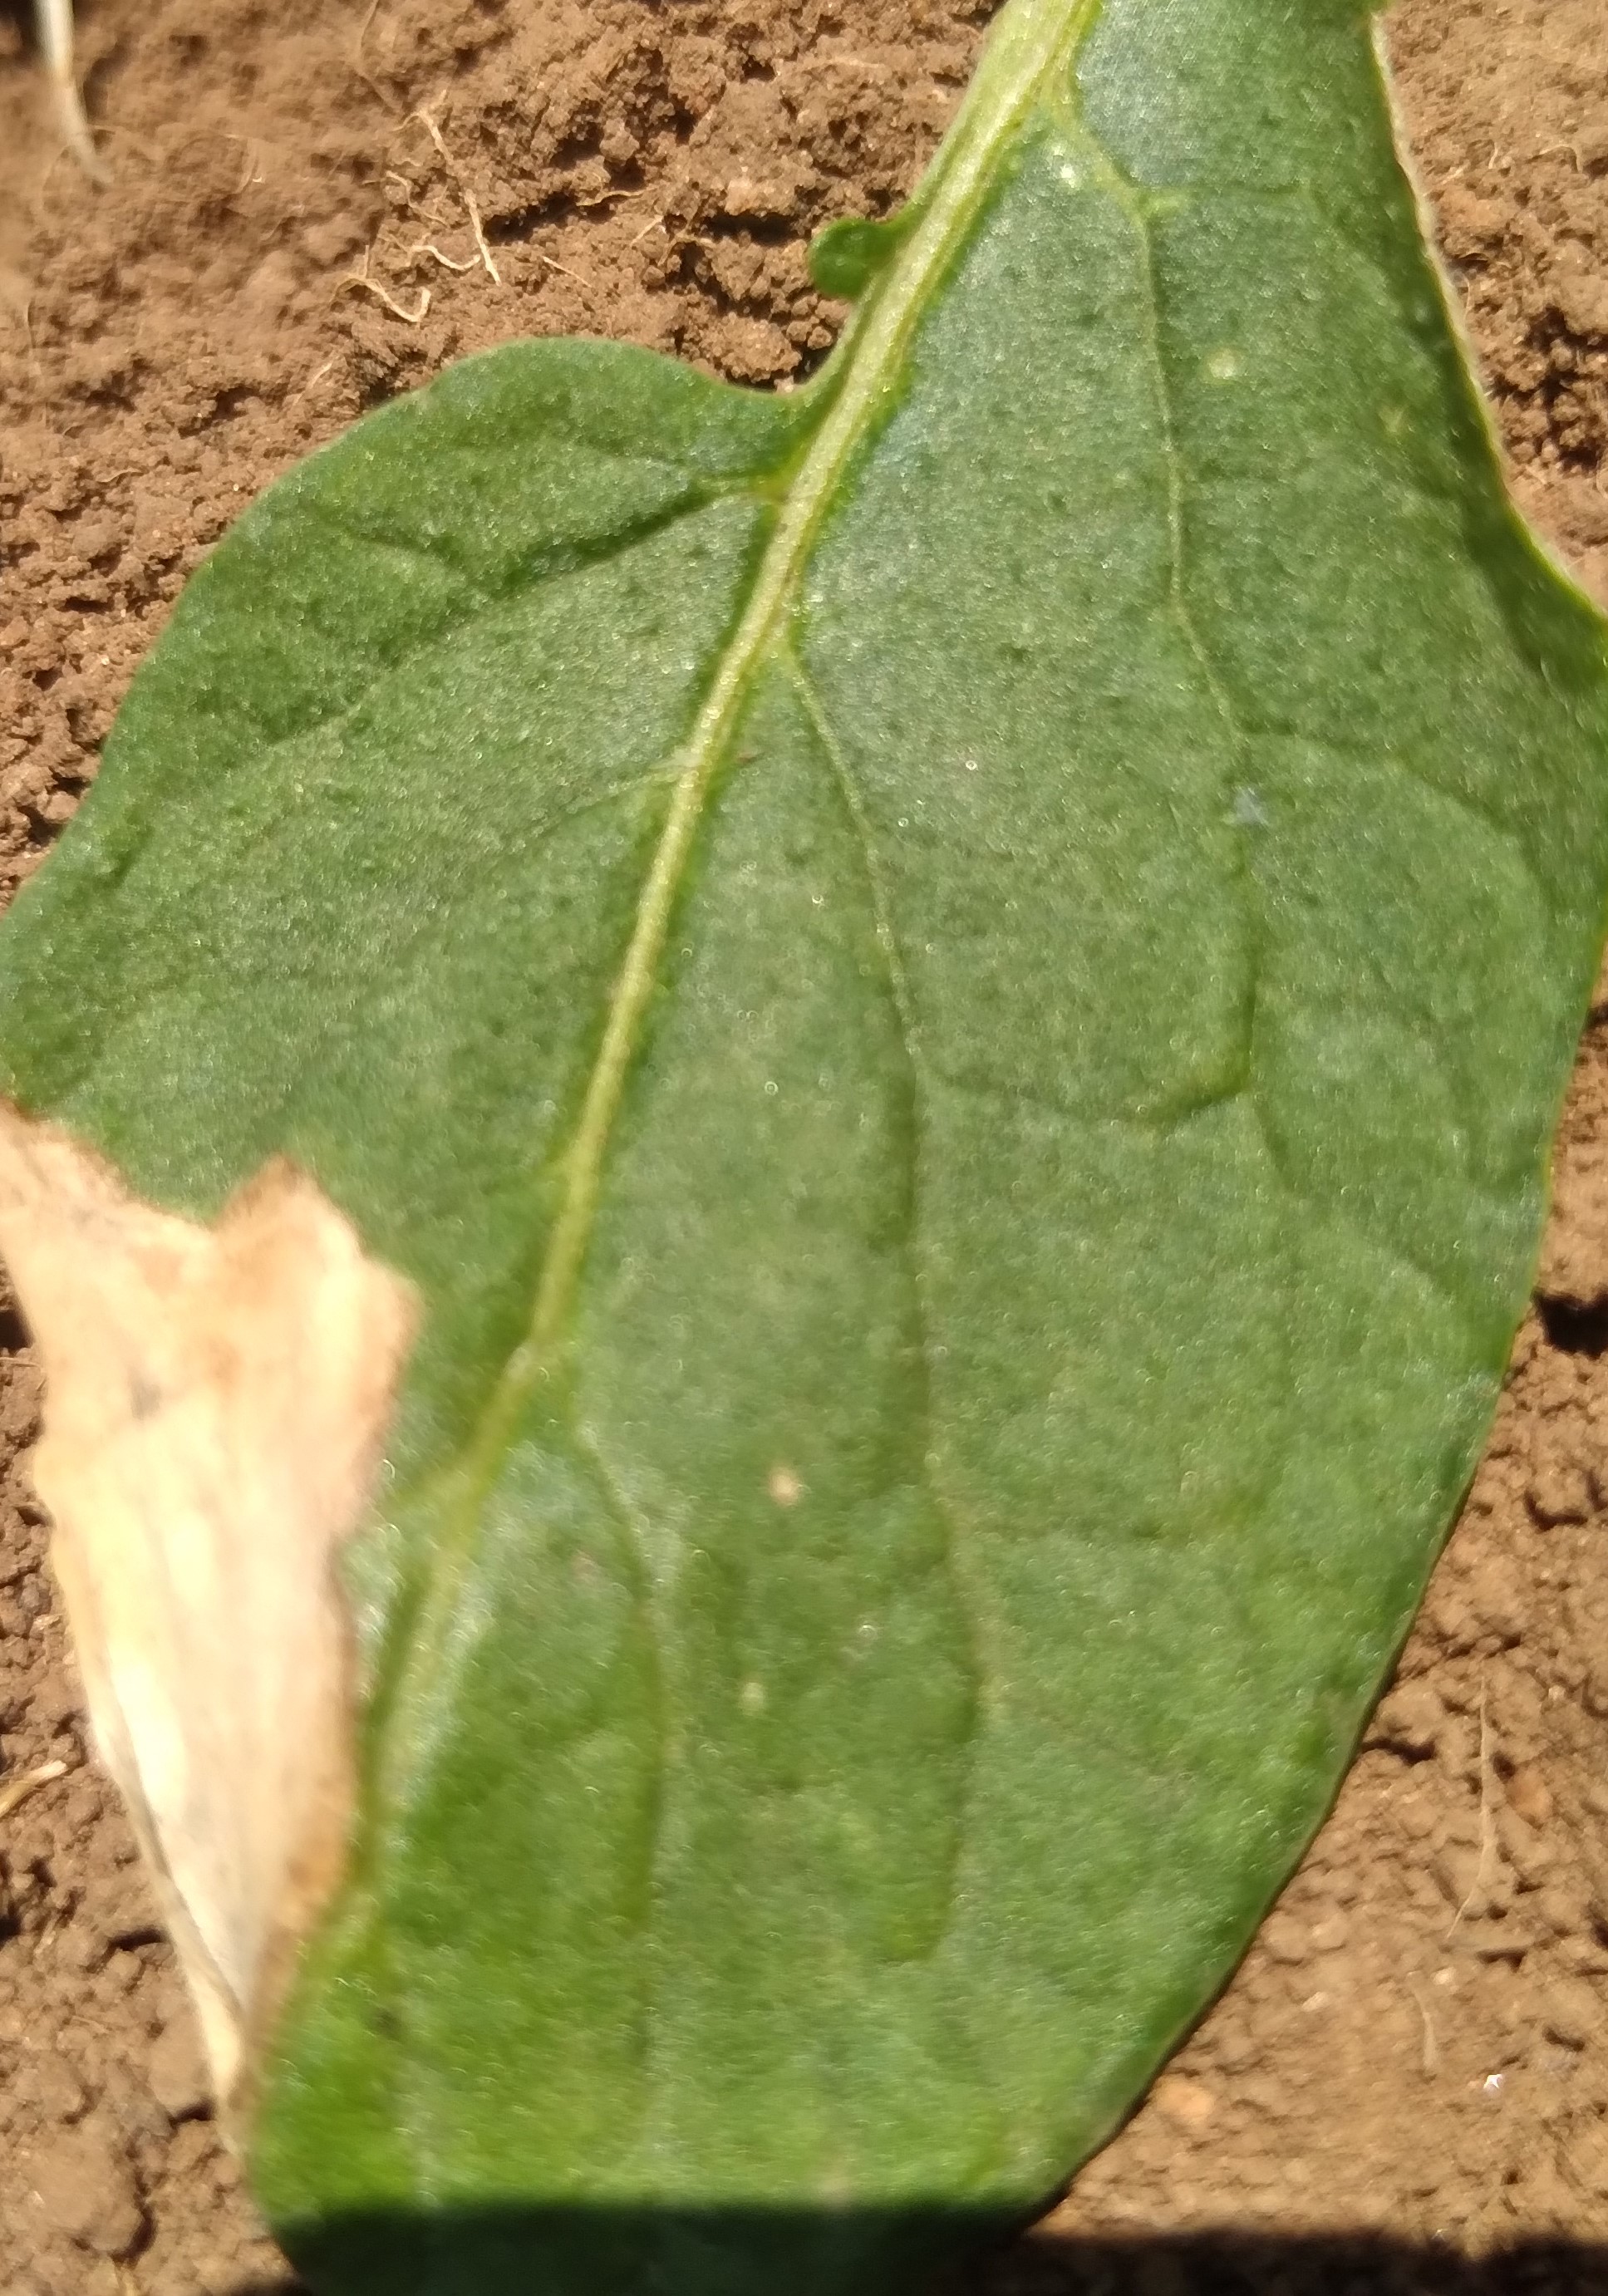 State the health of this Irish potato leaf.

early blight
